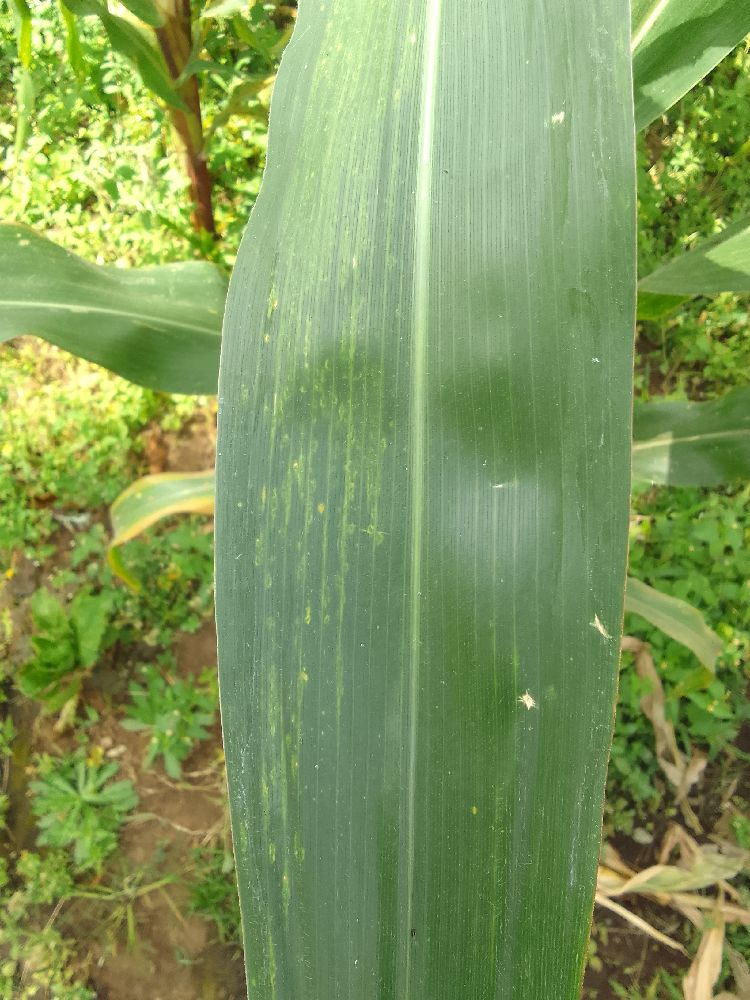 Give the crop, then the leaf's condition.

maize, maize lethal necrosis
